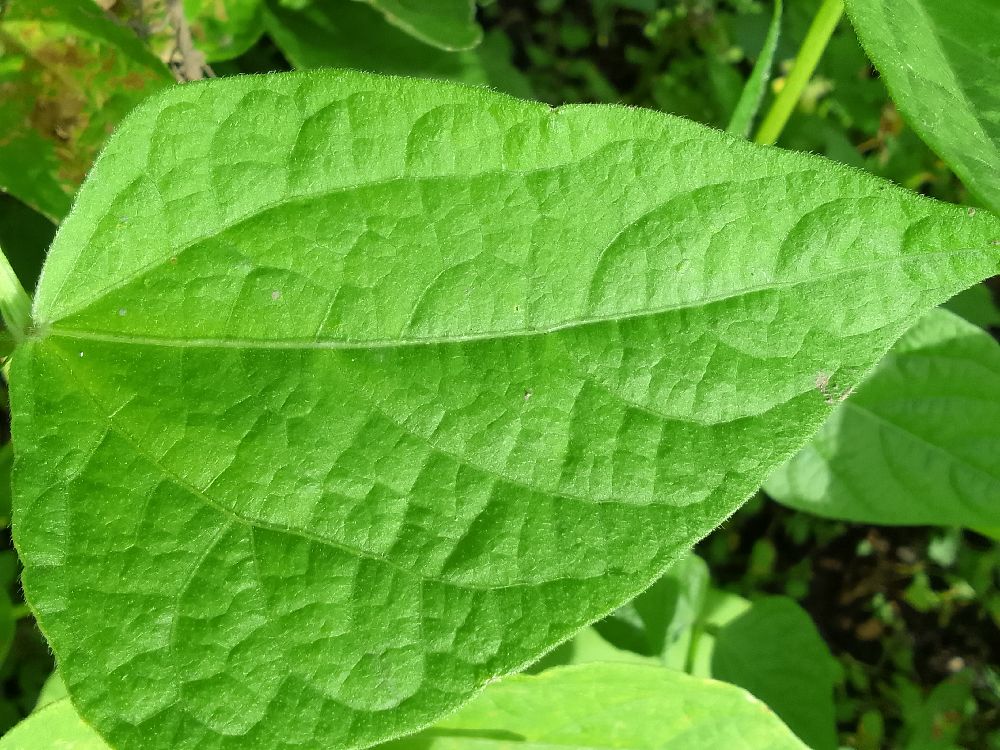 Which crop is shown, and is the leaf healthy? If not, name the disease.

common bean, healthy
